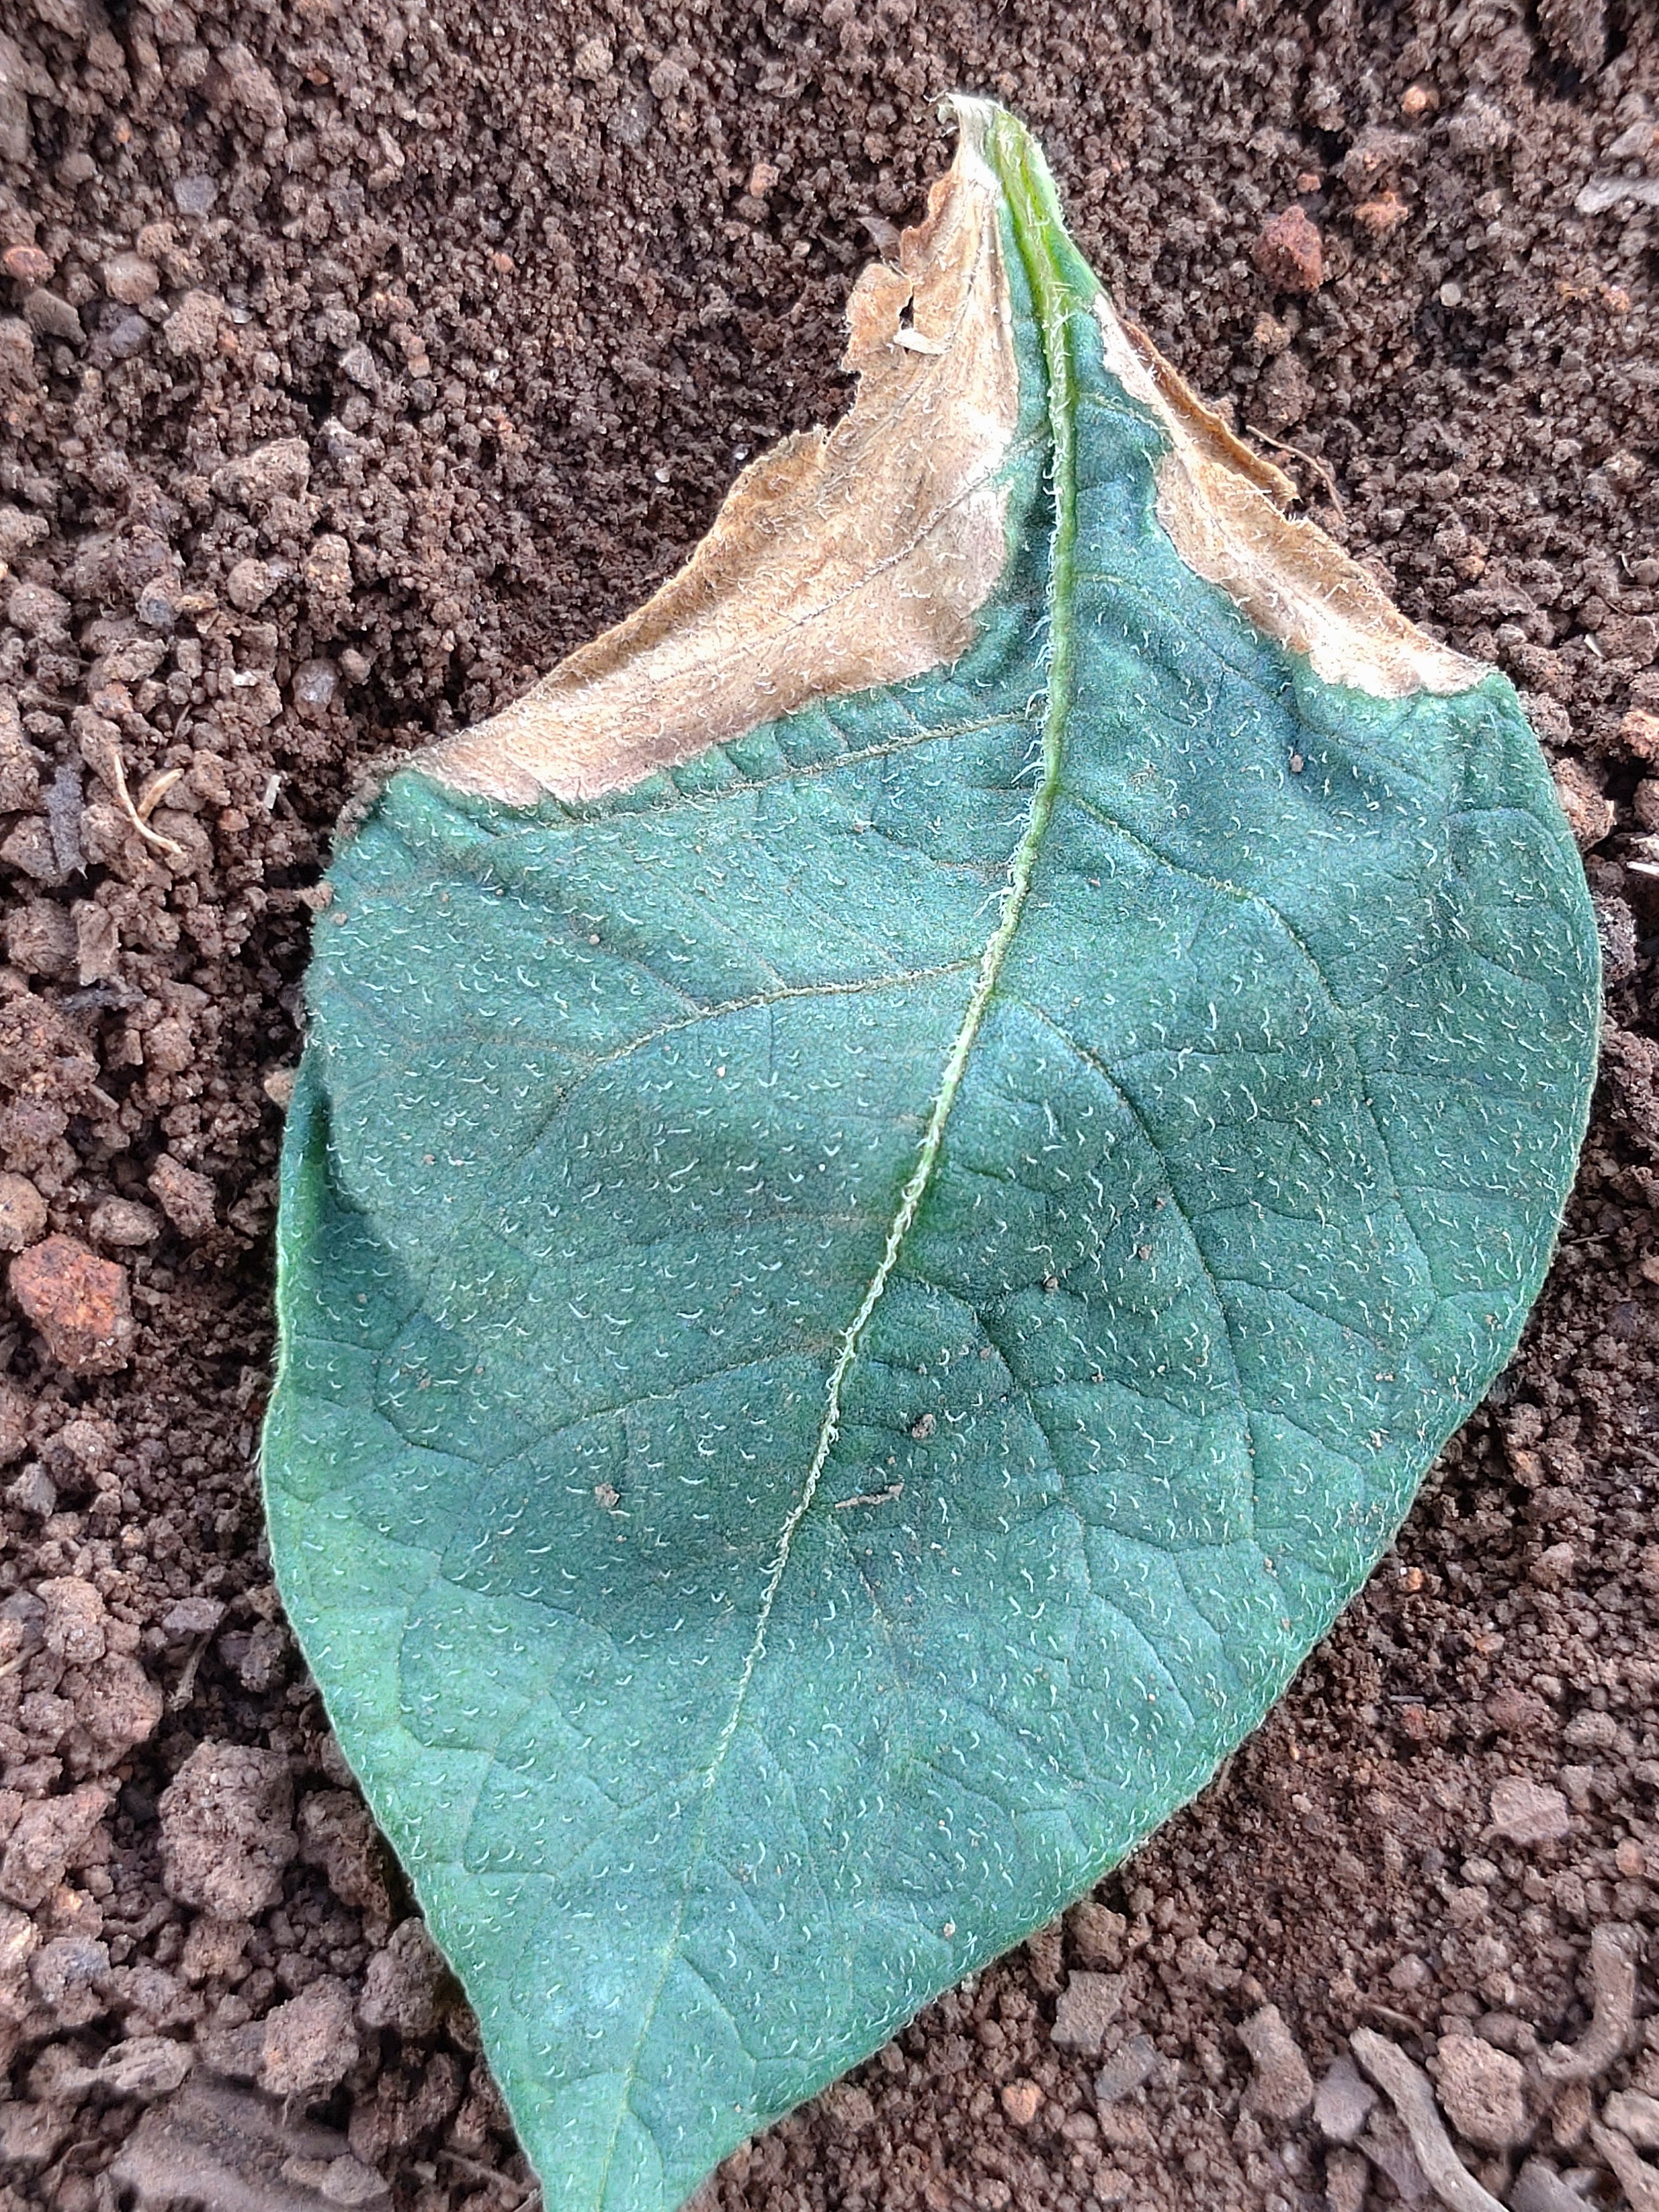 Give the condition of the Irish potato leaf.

early blight
